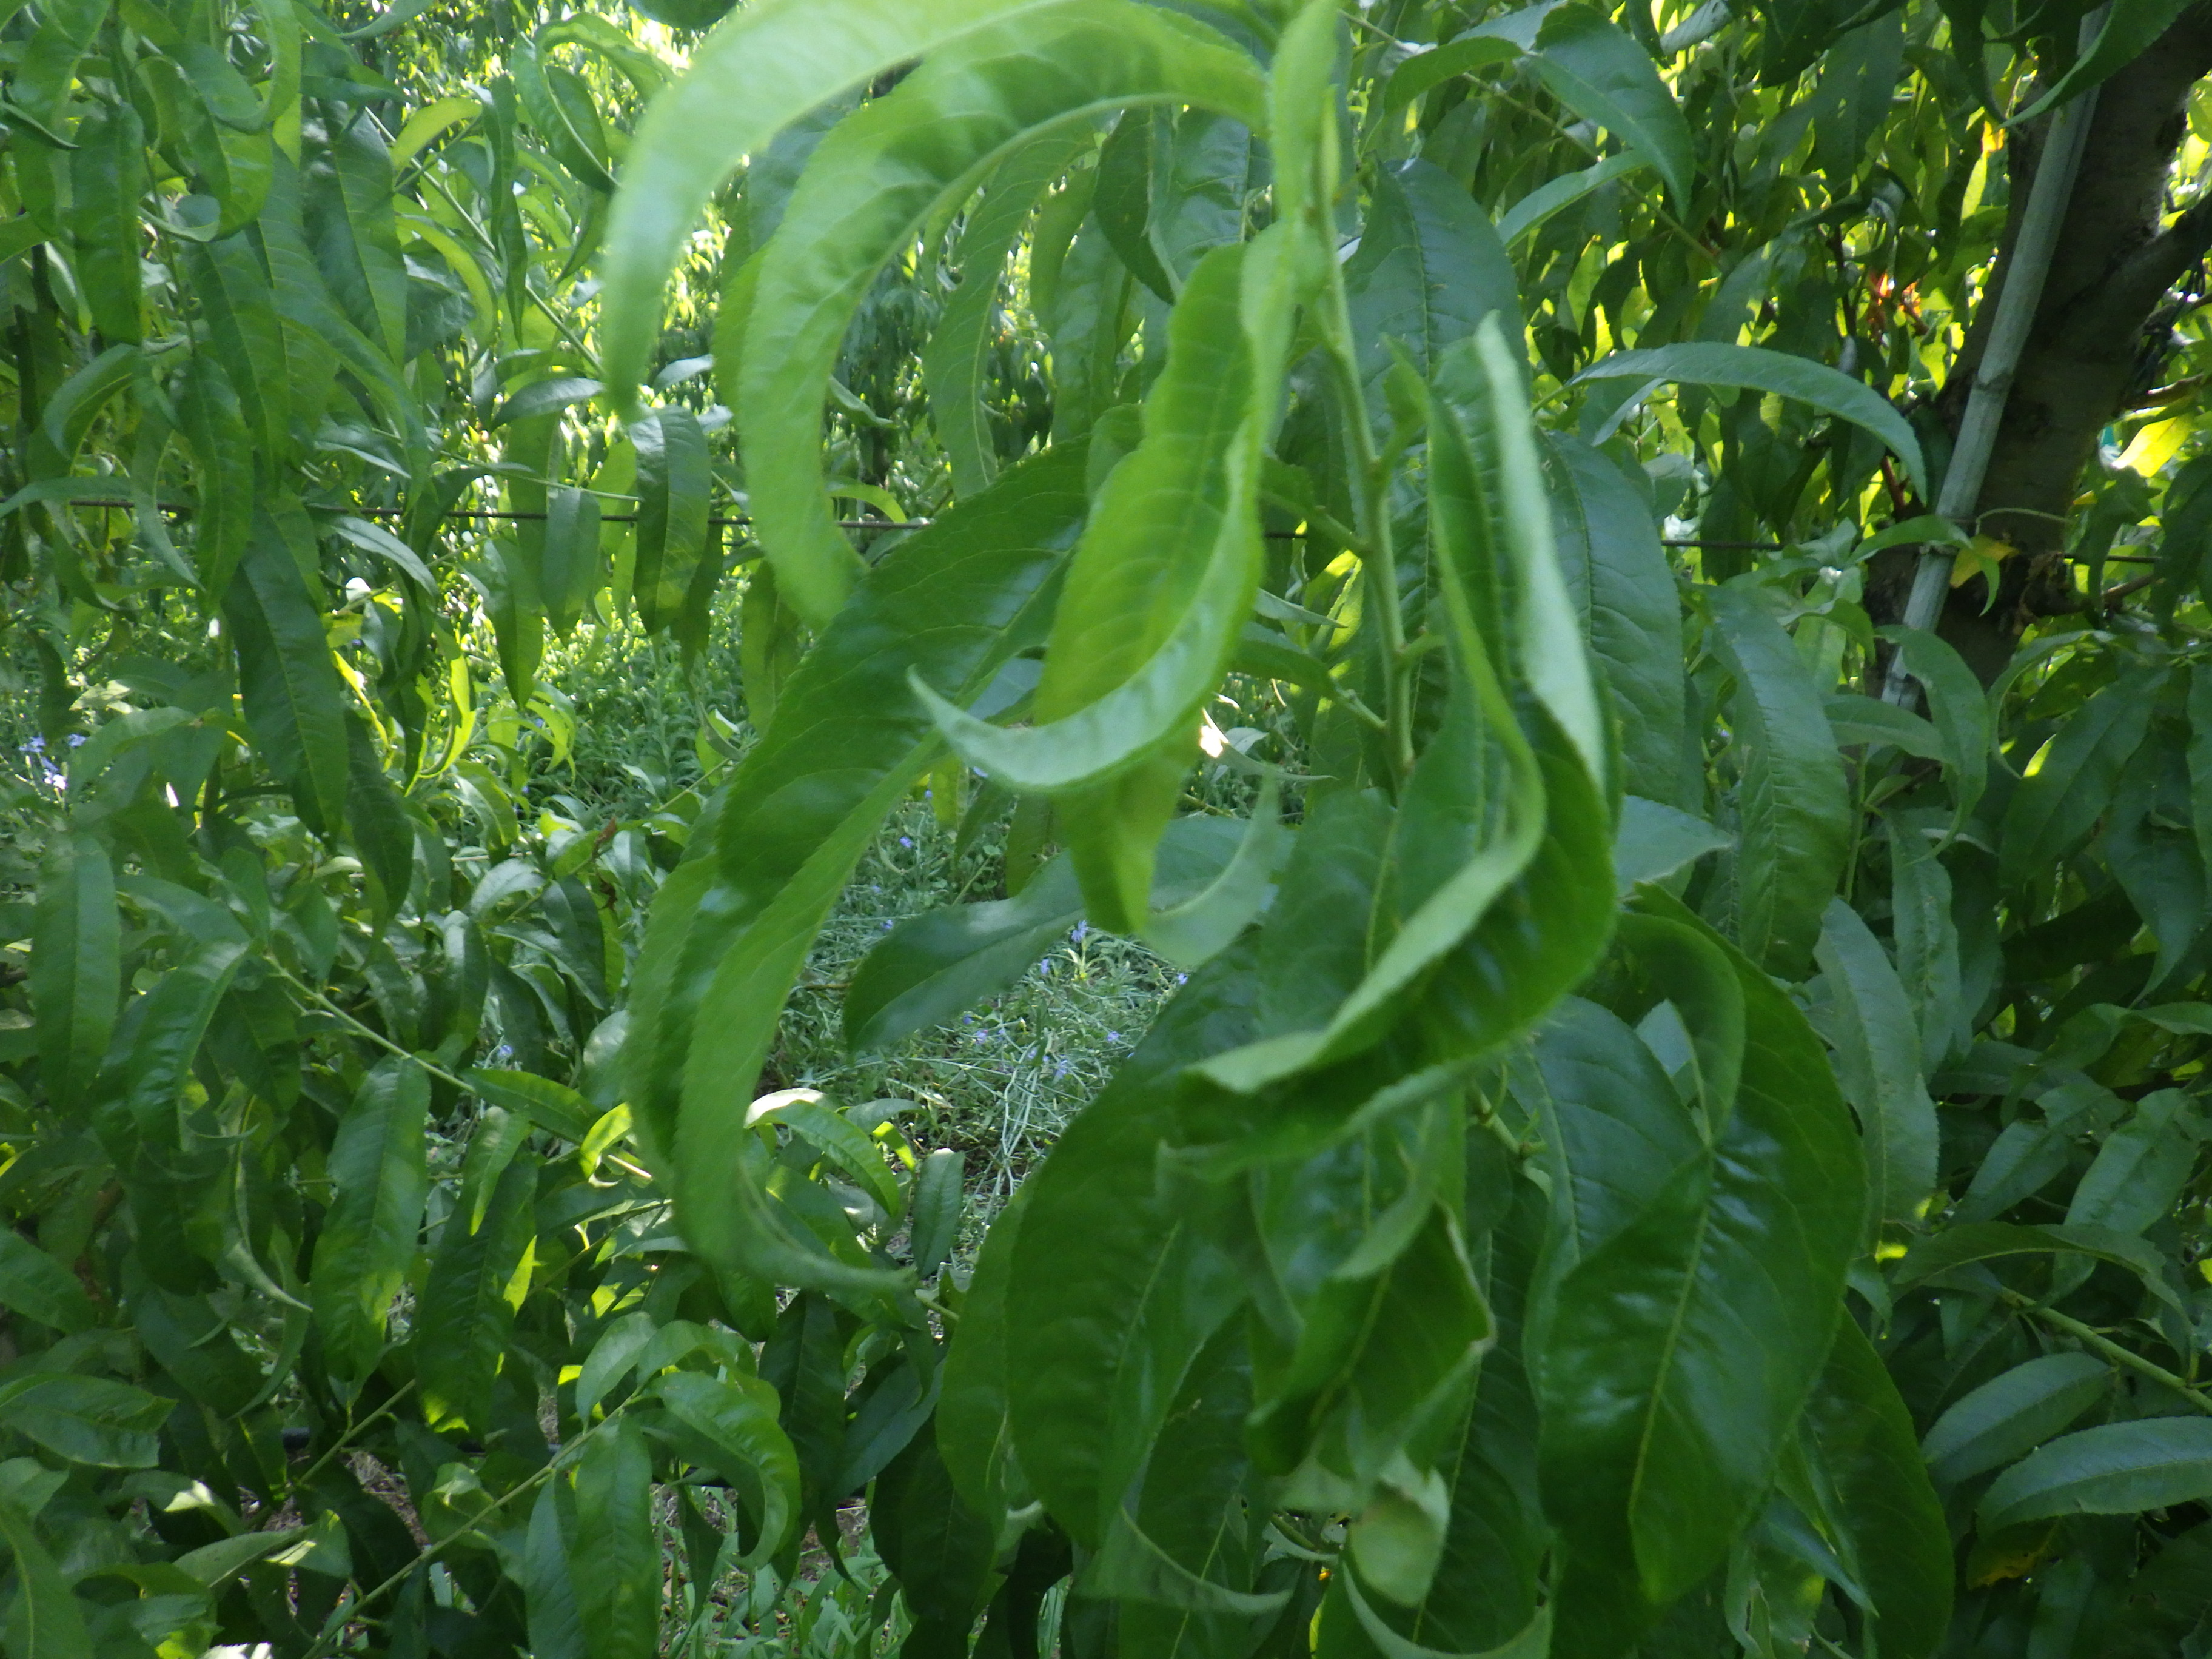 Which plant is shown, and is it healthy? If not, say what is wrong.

peach, healthy
